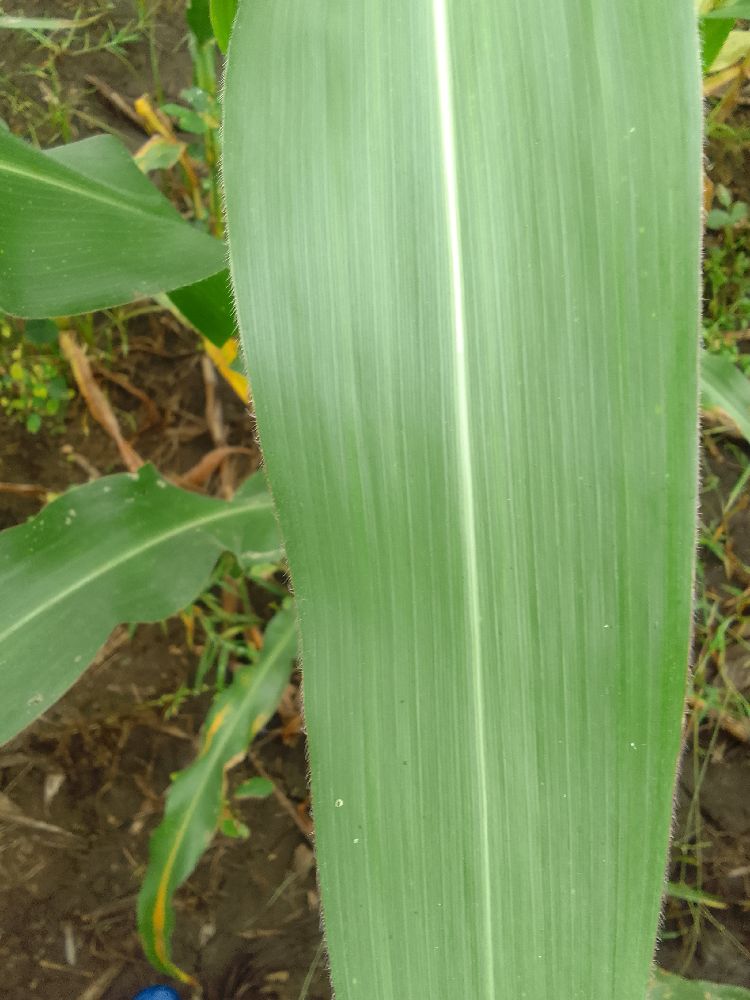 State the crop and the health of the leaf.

maize, healthy
